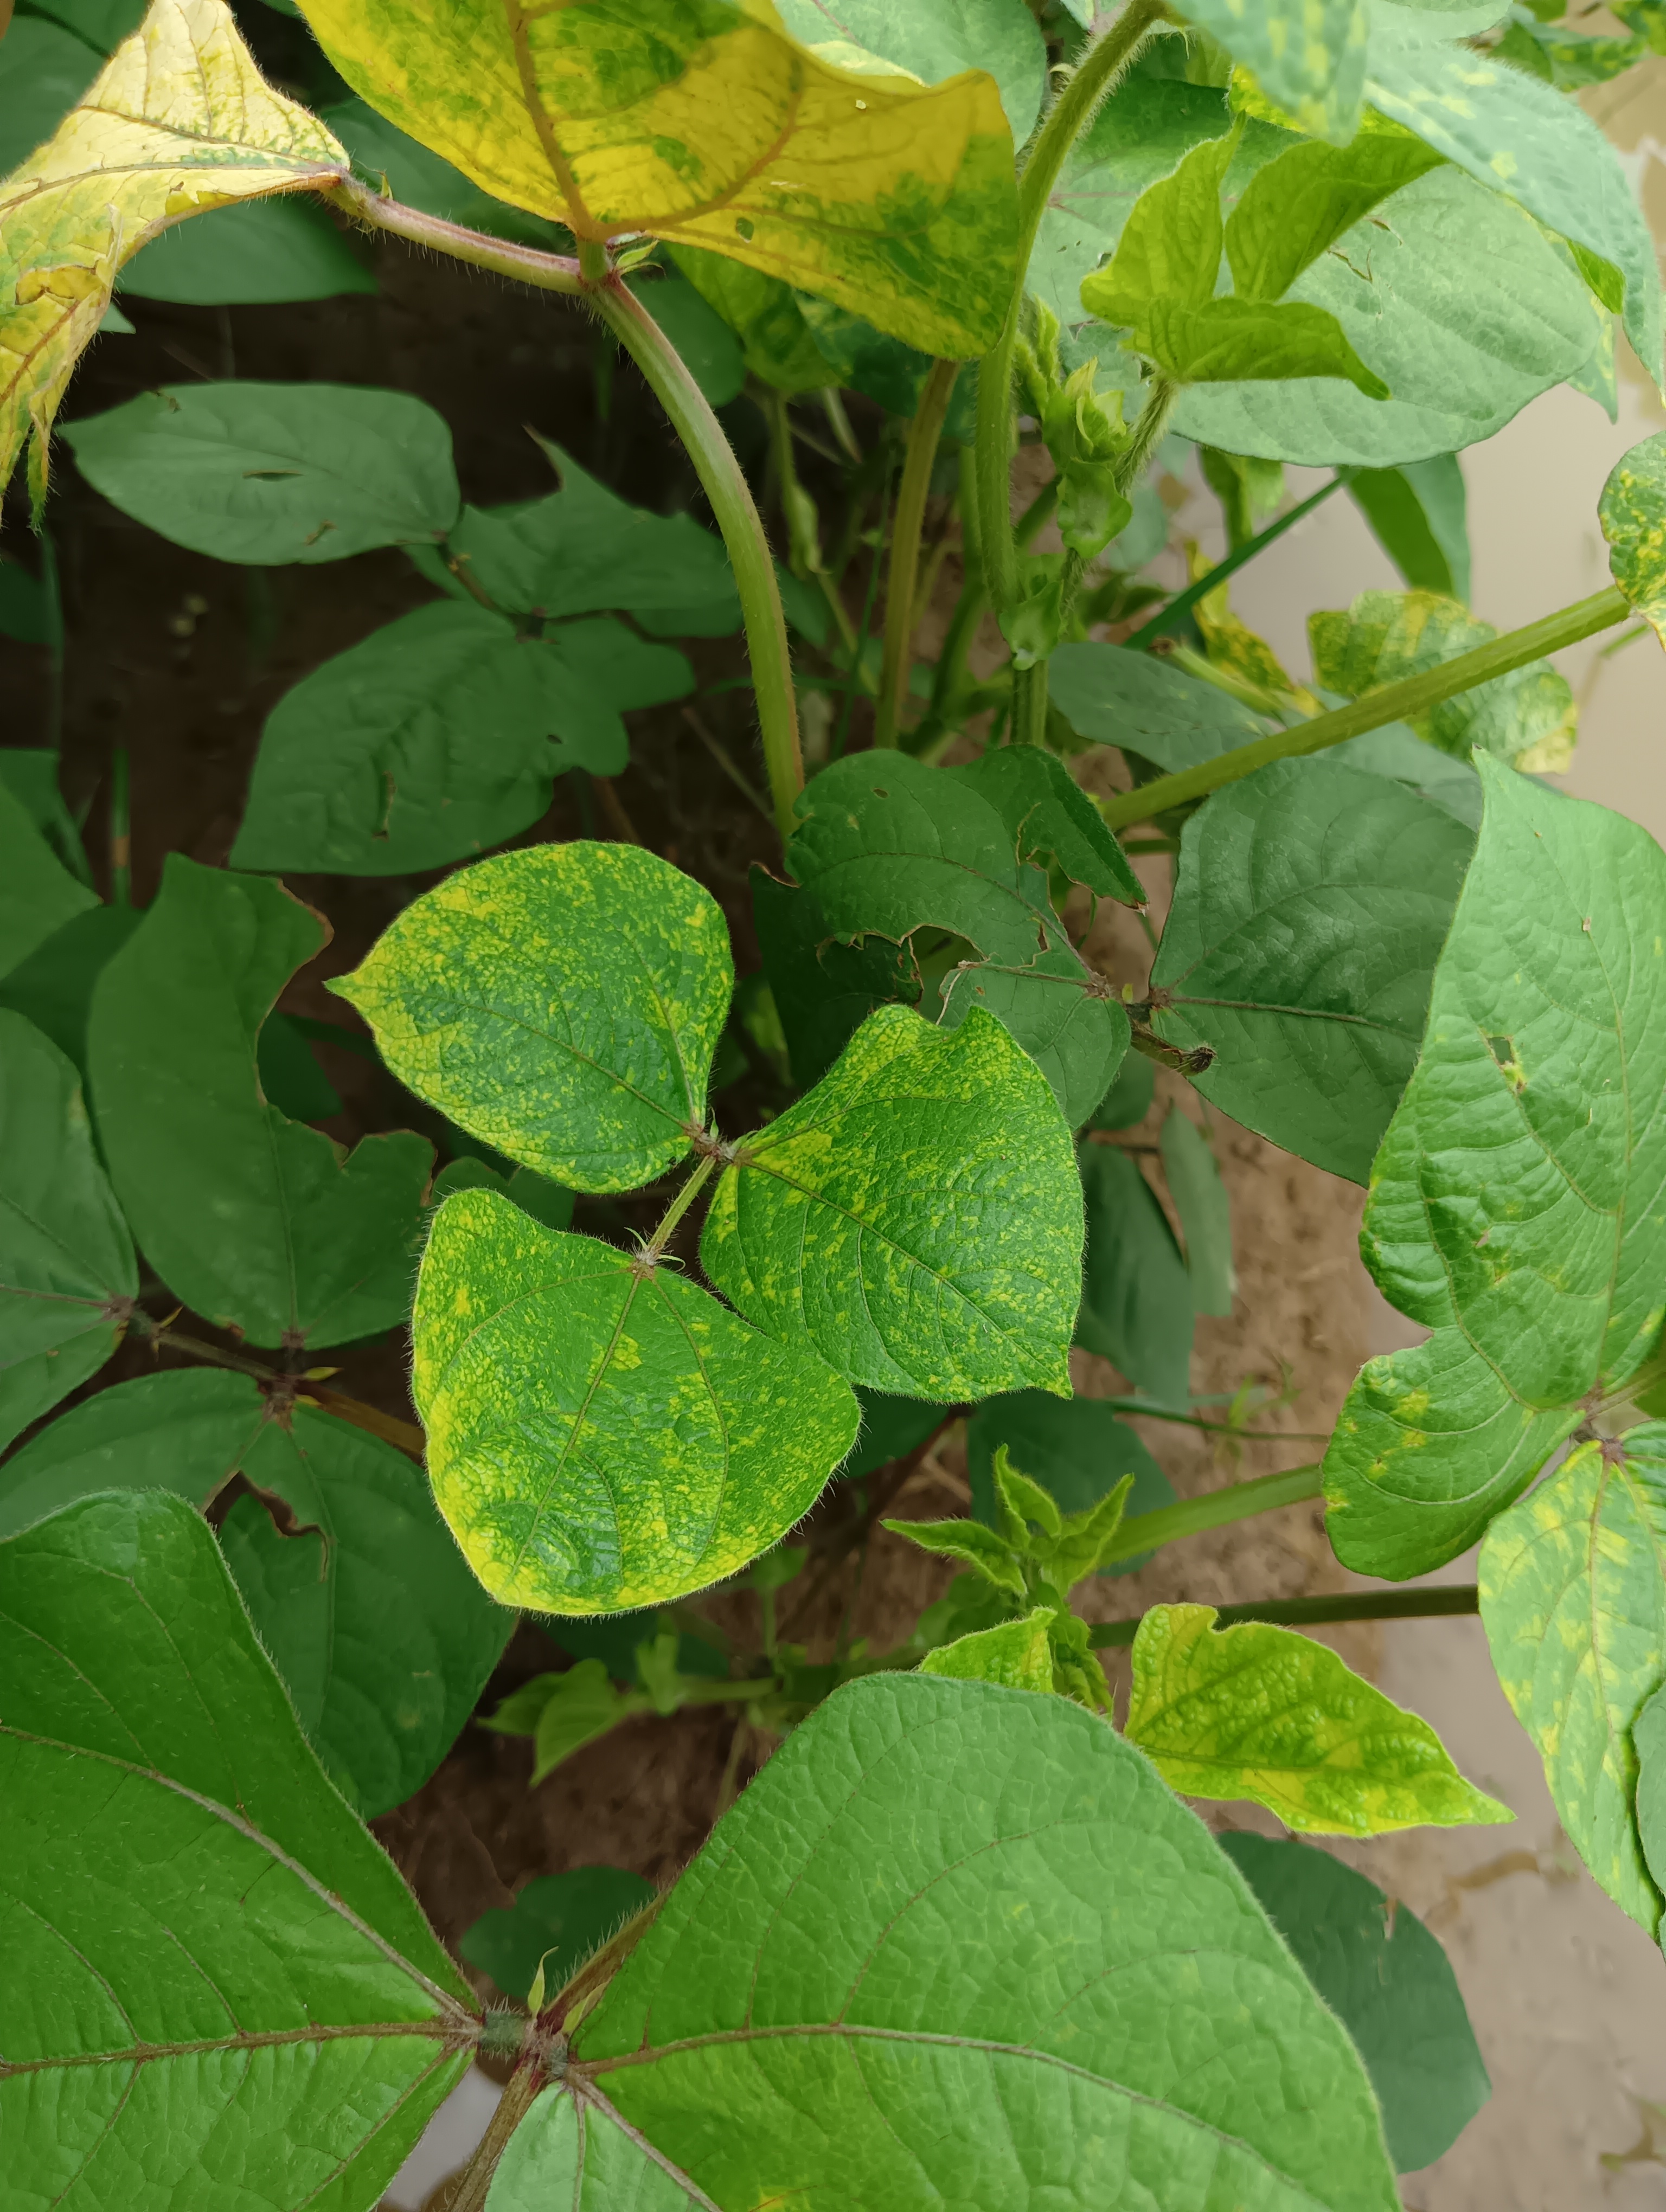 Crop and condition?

mungbean, yellow mosaic
